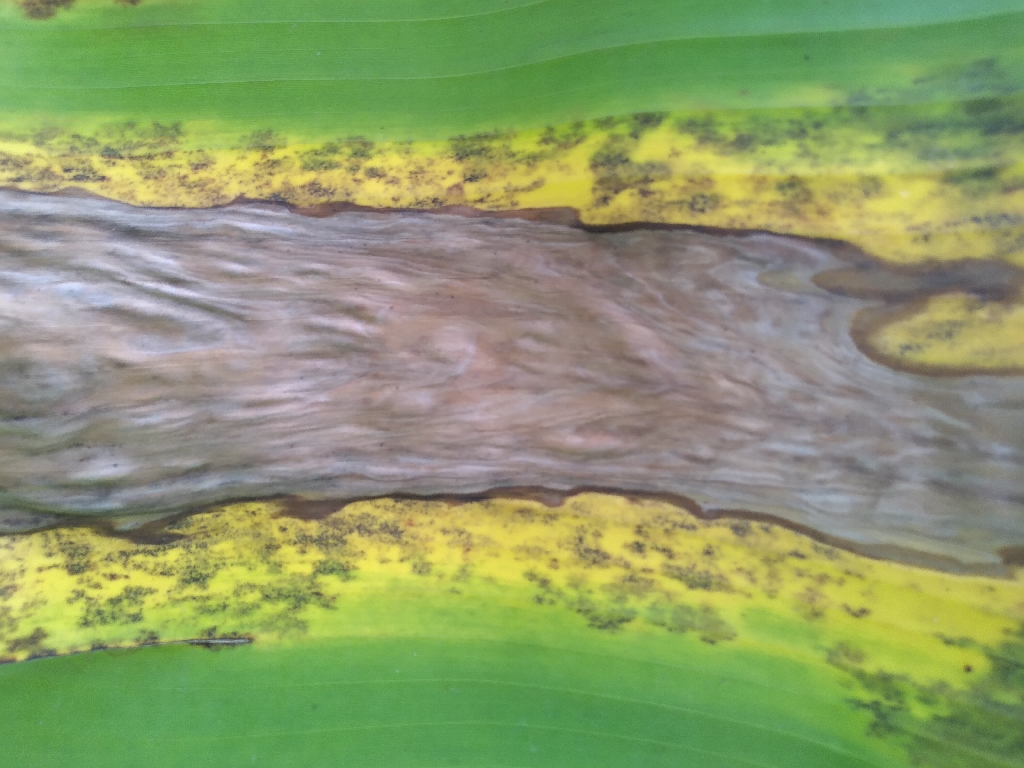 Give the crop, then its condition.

banana, black sigatoka
